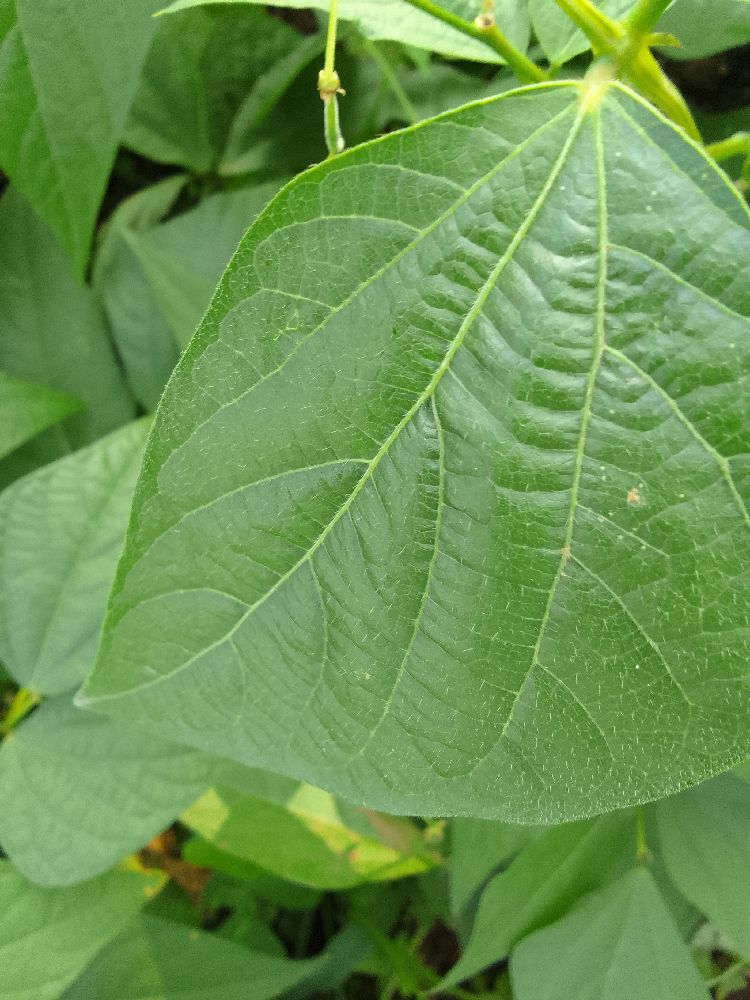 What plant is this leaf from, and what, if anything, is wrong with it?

common bean, healthy
